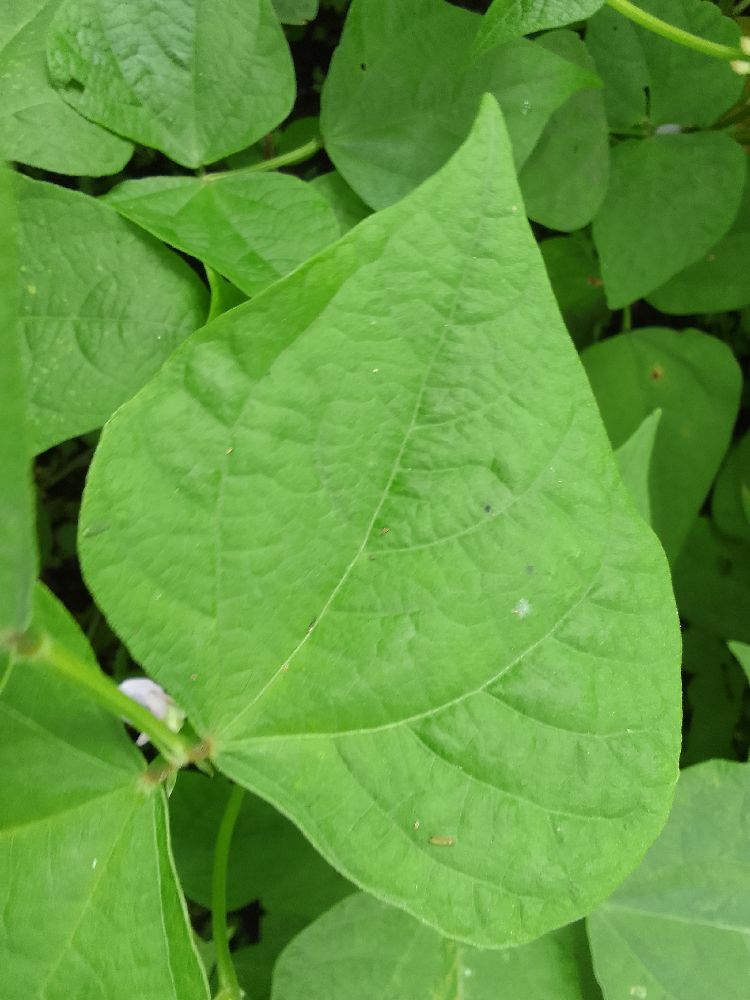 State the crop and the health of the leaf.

common bean, healthy
